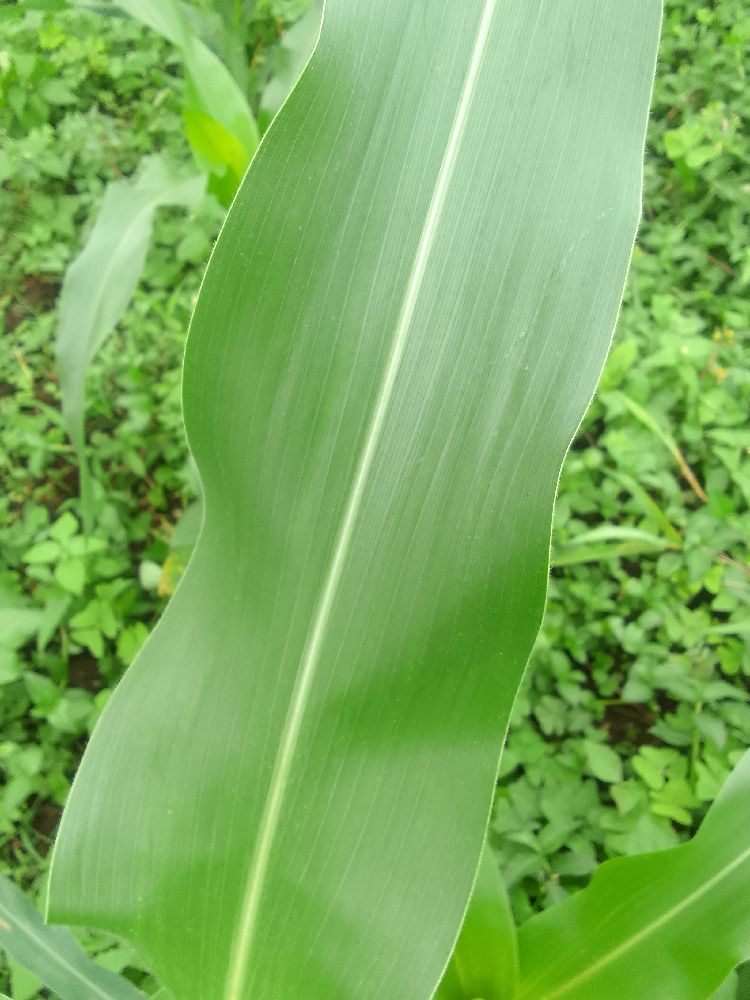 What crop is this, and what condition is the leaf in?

maize, healthy
